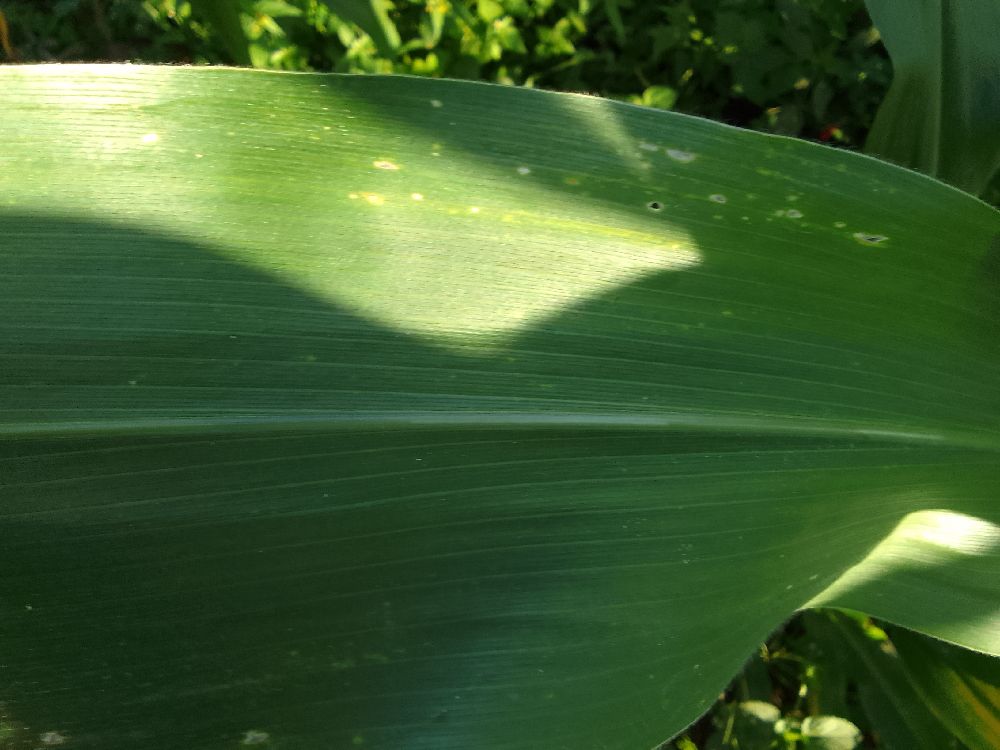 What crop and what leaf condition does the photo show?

maize, healthy
